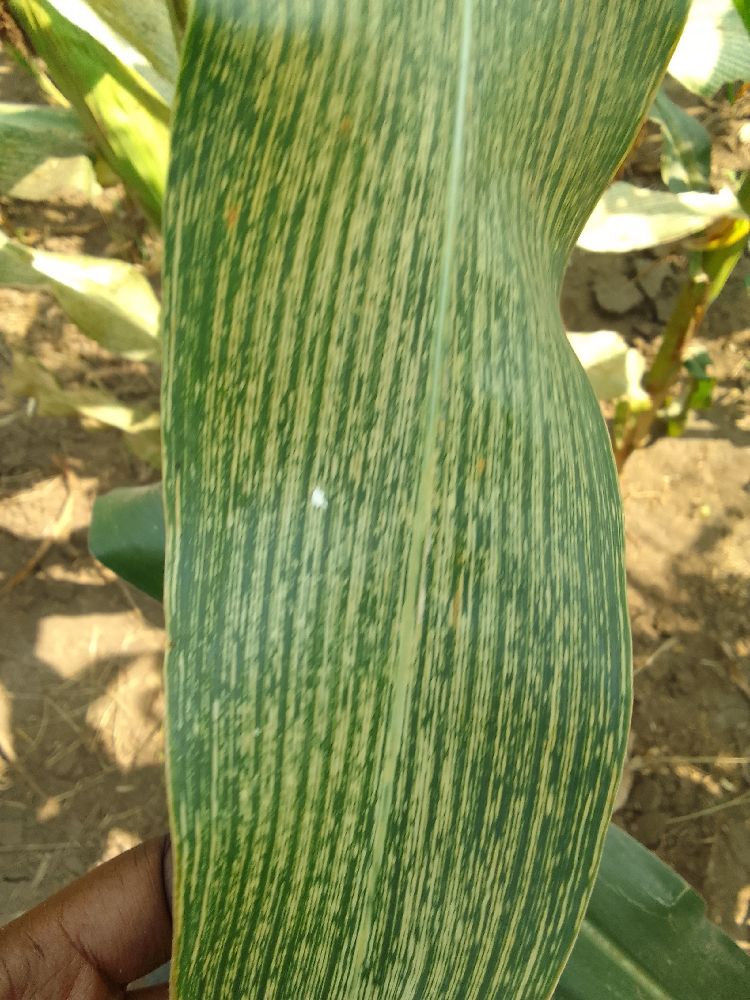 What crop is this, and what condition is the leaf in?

maize, maize streak virus
